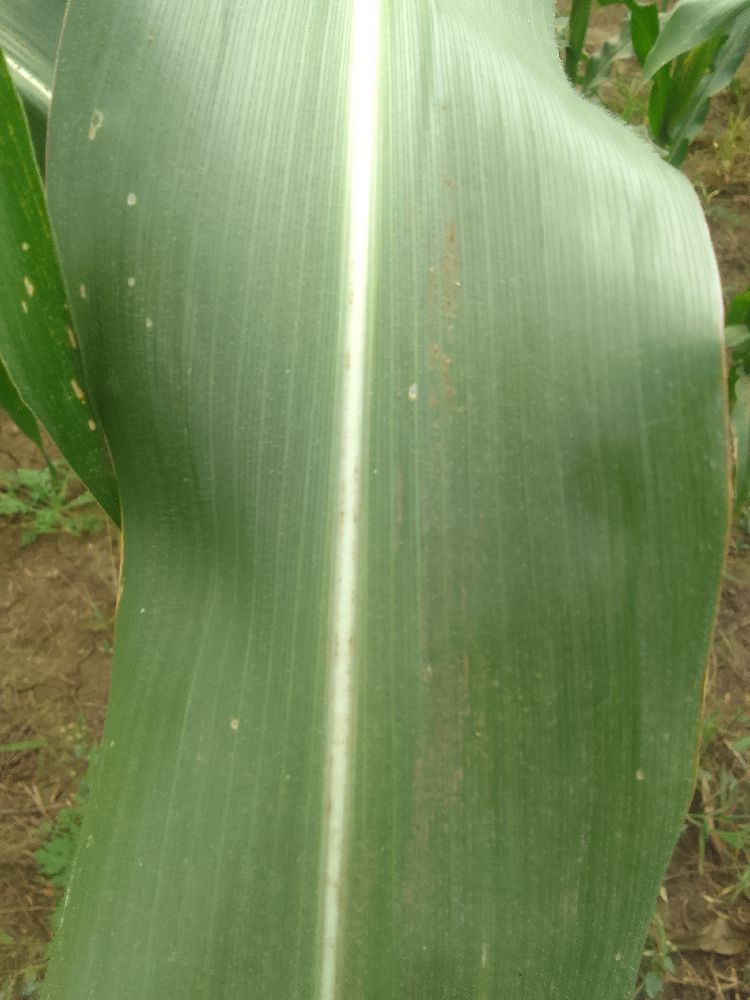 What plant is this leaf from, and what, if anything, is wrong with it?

maize, healthy
